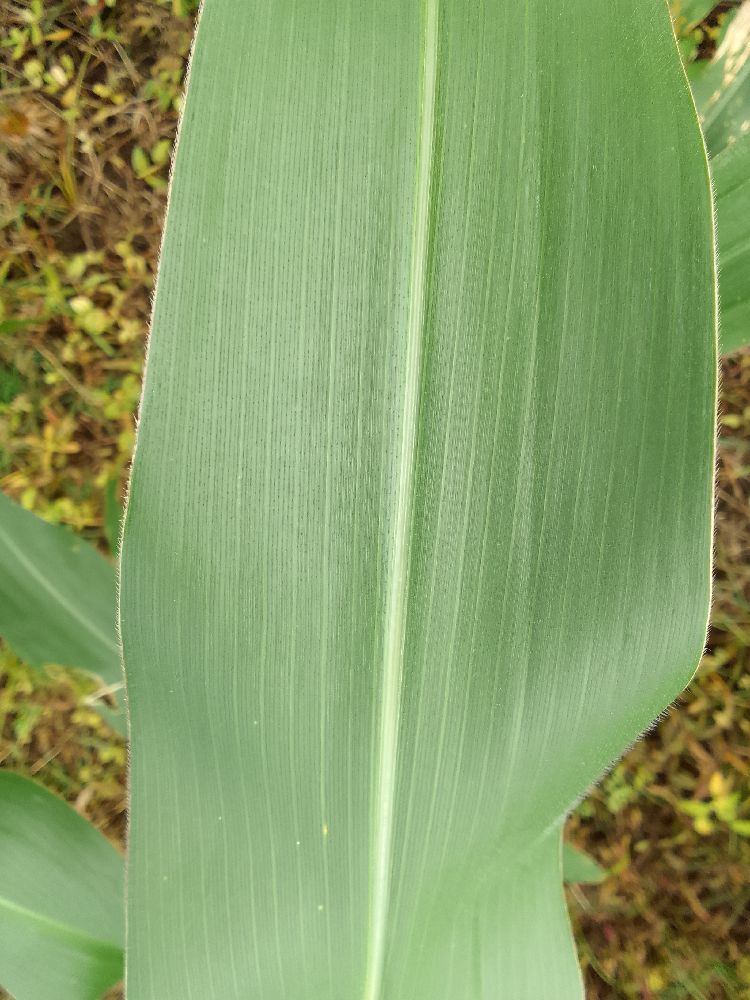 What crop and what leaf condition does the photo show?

maize, healthy
